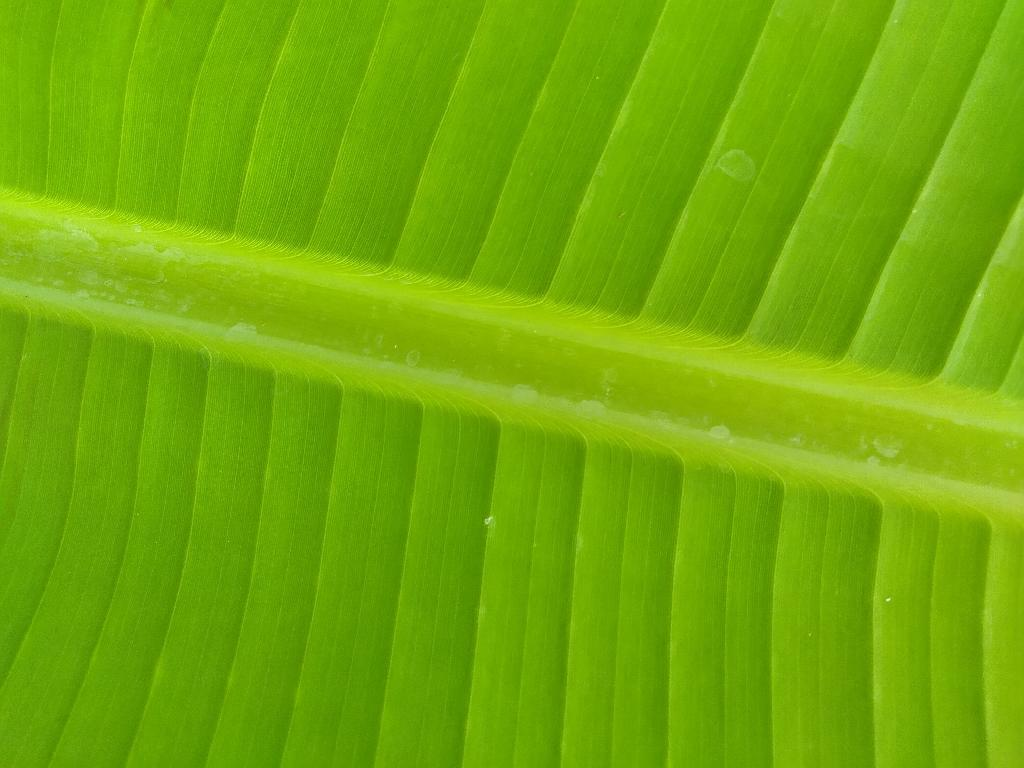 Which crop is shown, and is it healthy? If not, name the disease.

banana, healthy
